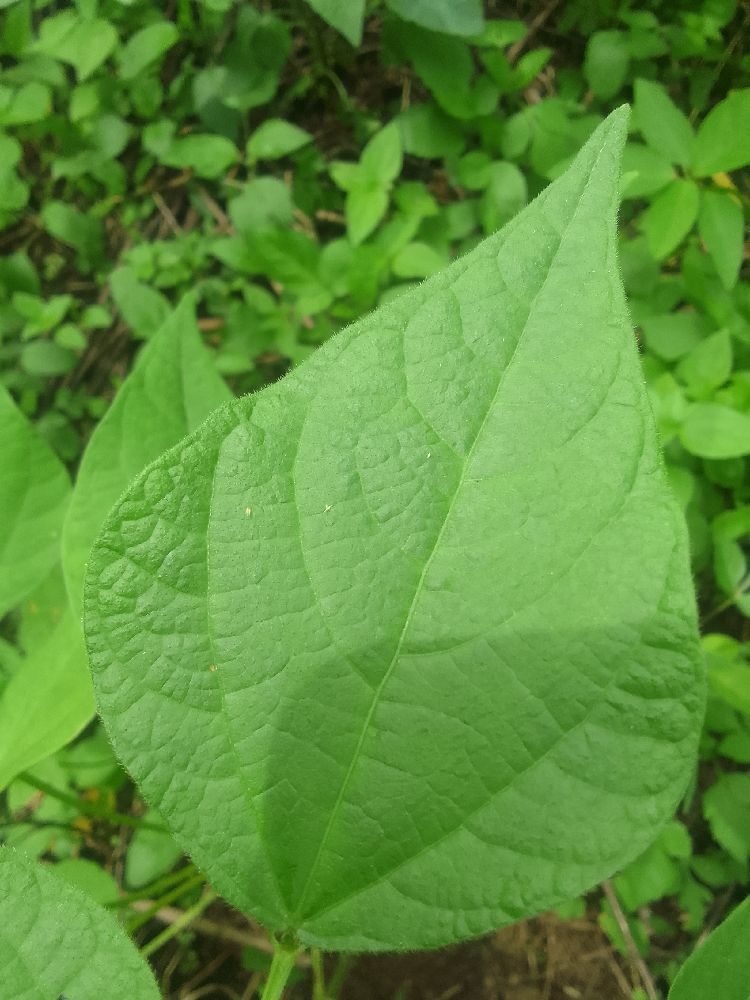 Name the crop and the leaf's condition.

common bean, healthy
